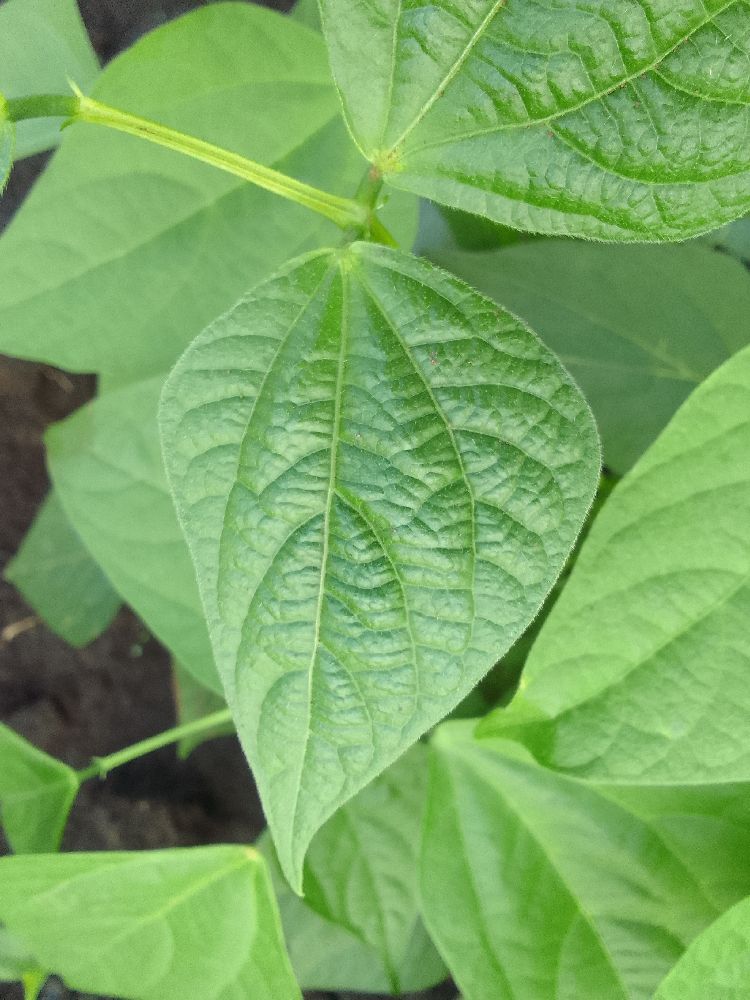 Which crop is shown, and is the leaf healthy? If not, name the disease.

common bean, healthy
